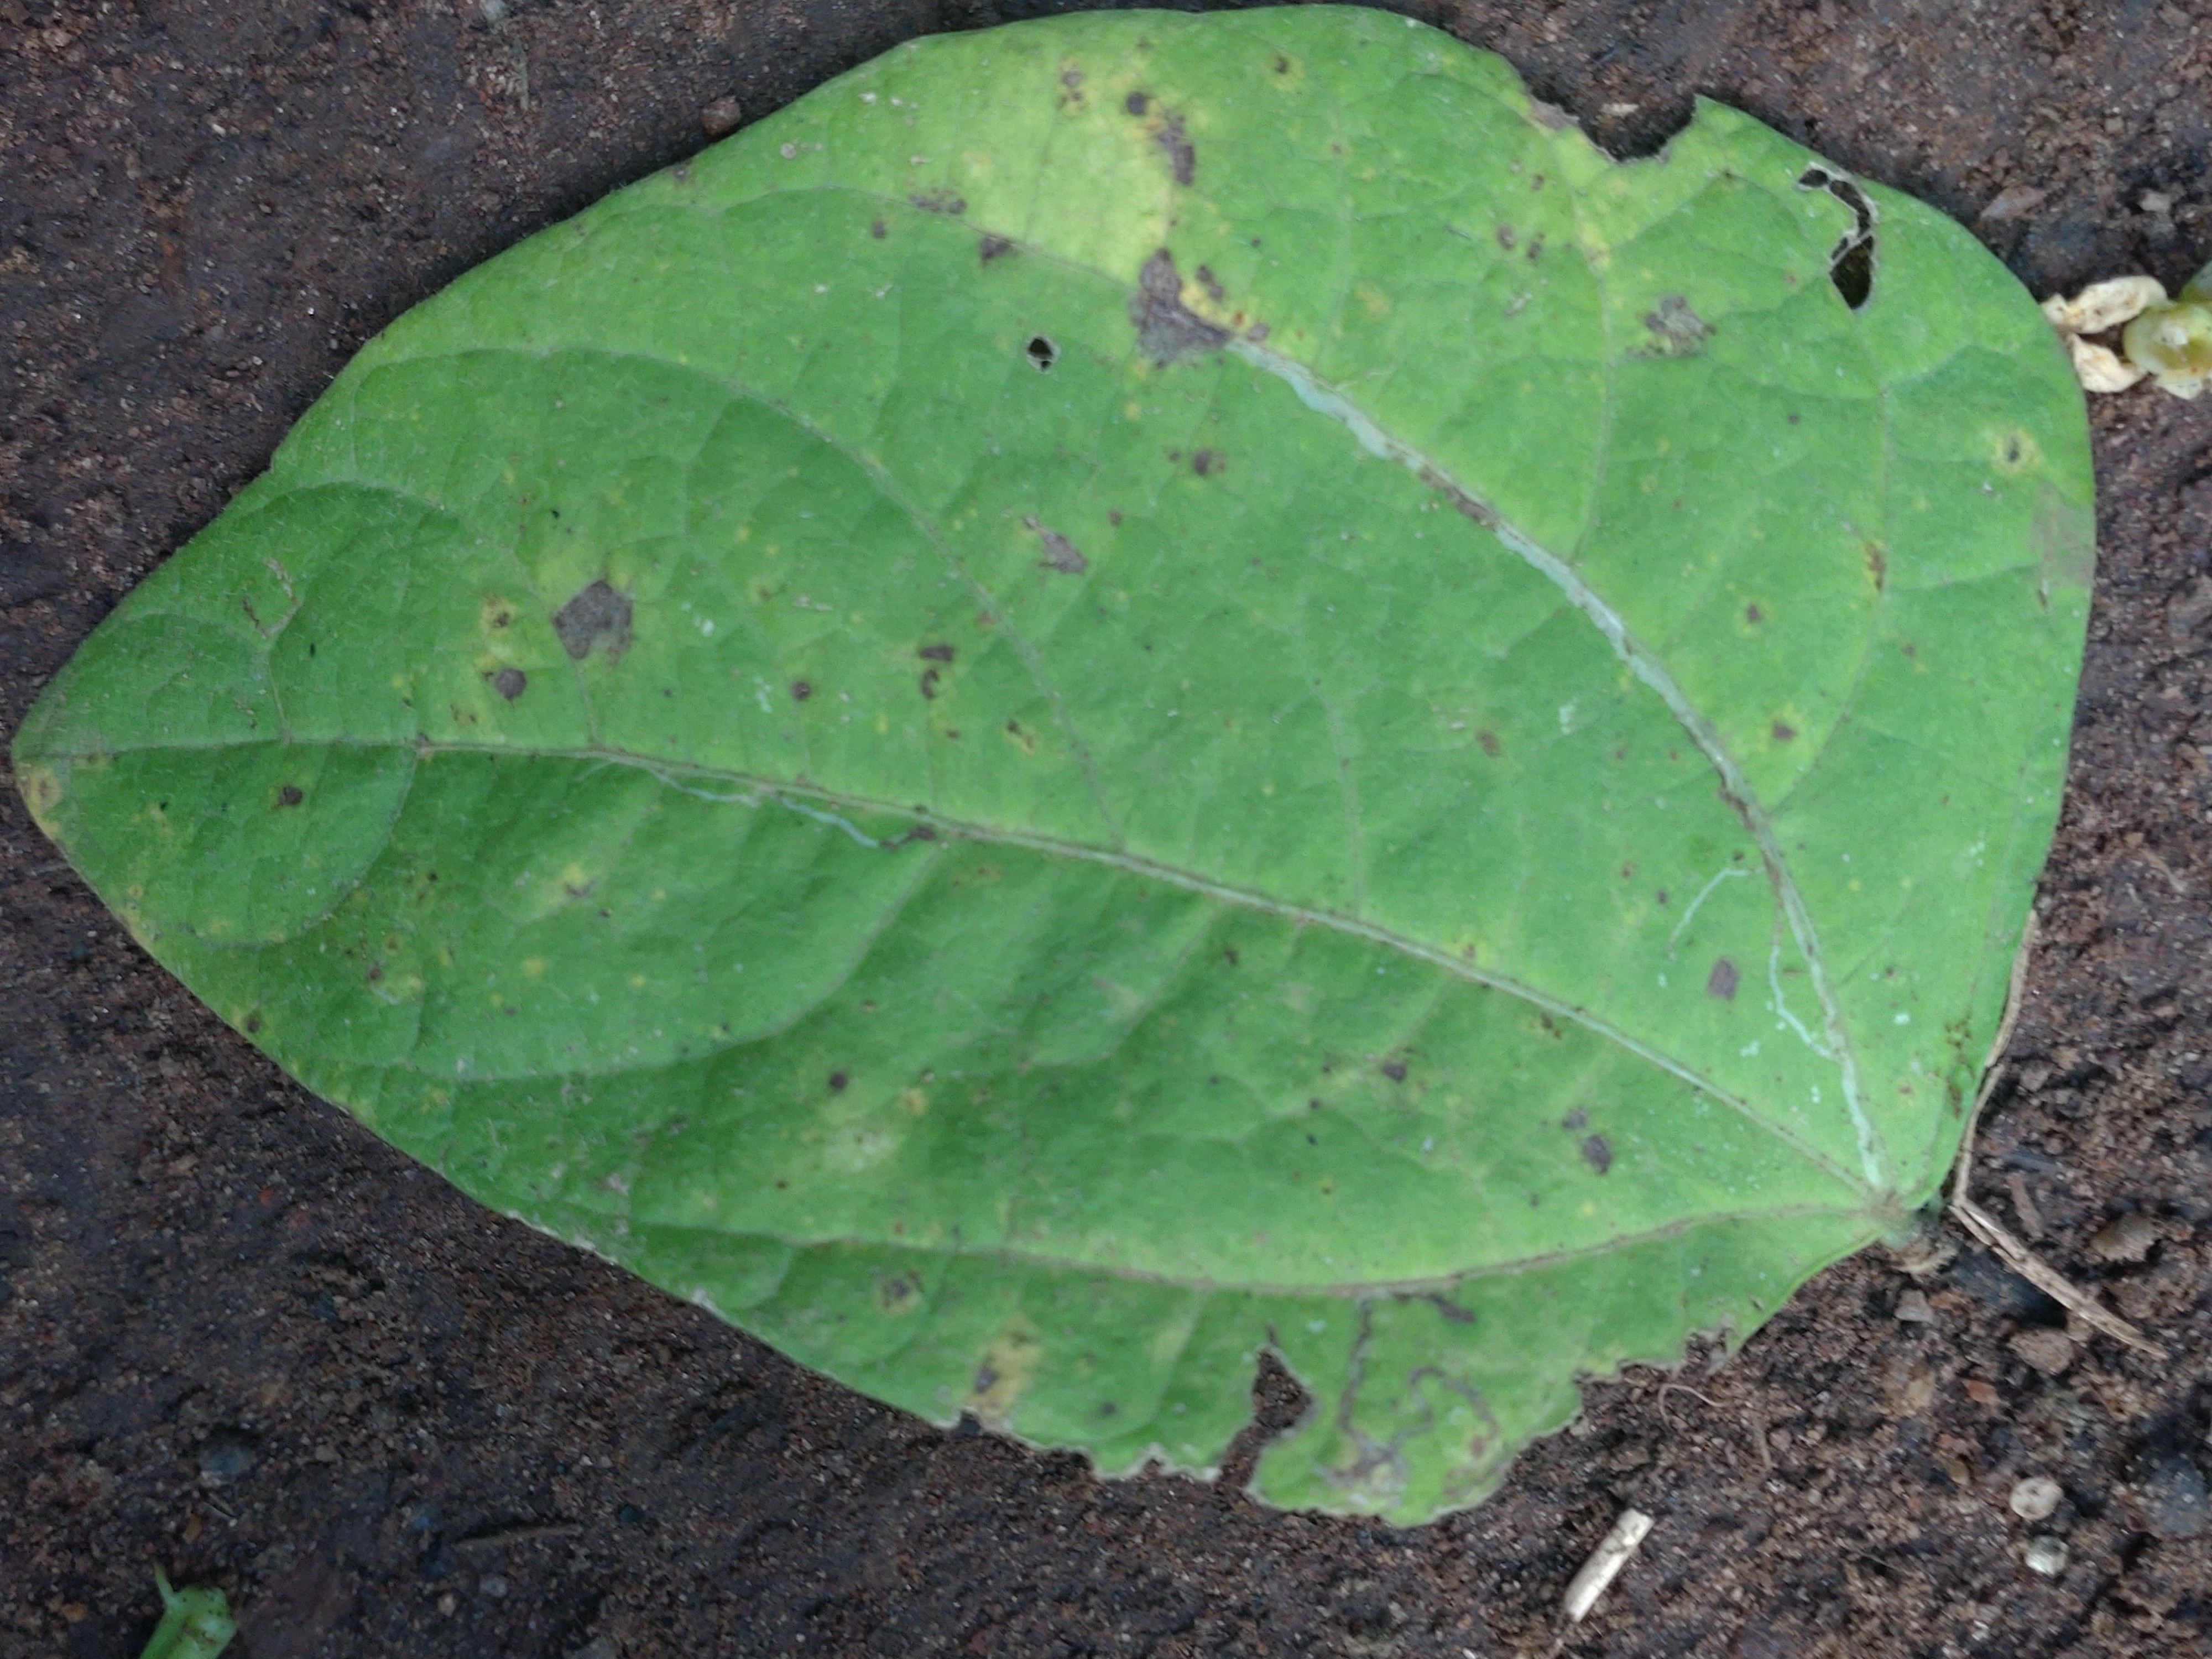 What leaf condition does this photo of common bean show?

anthracnose
